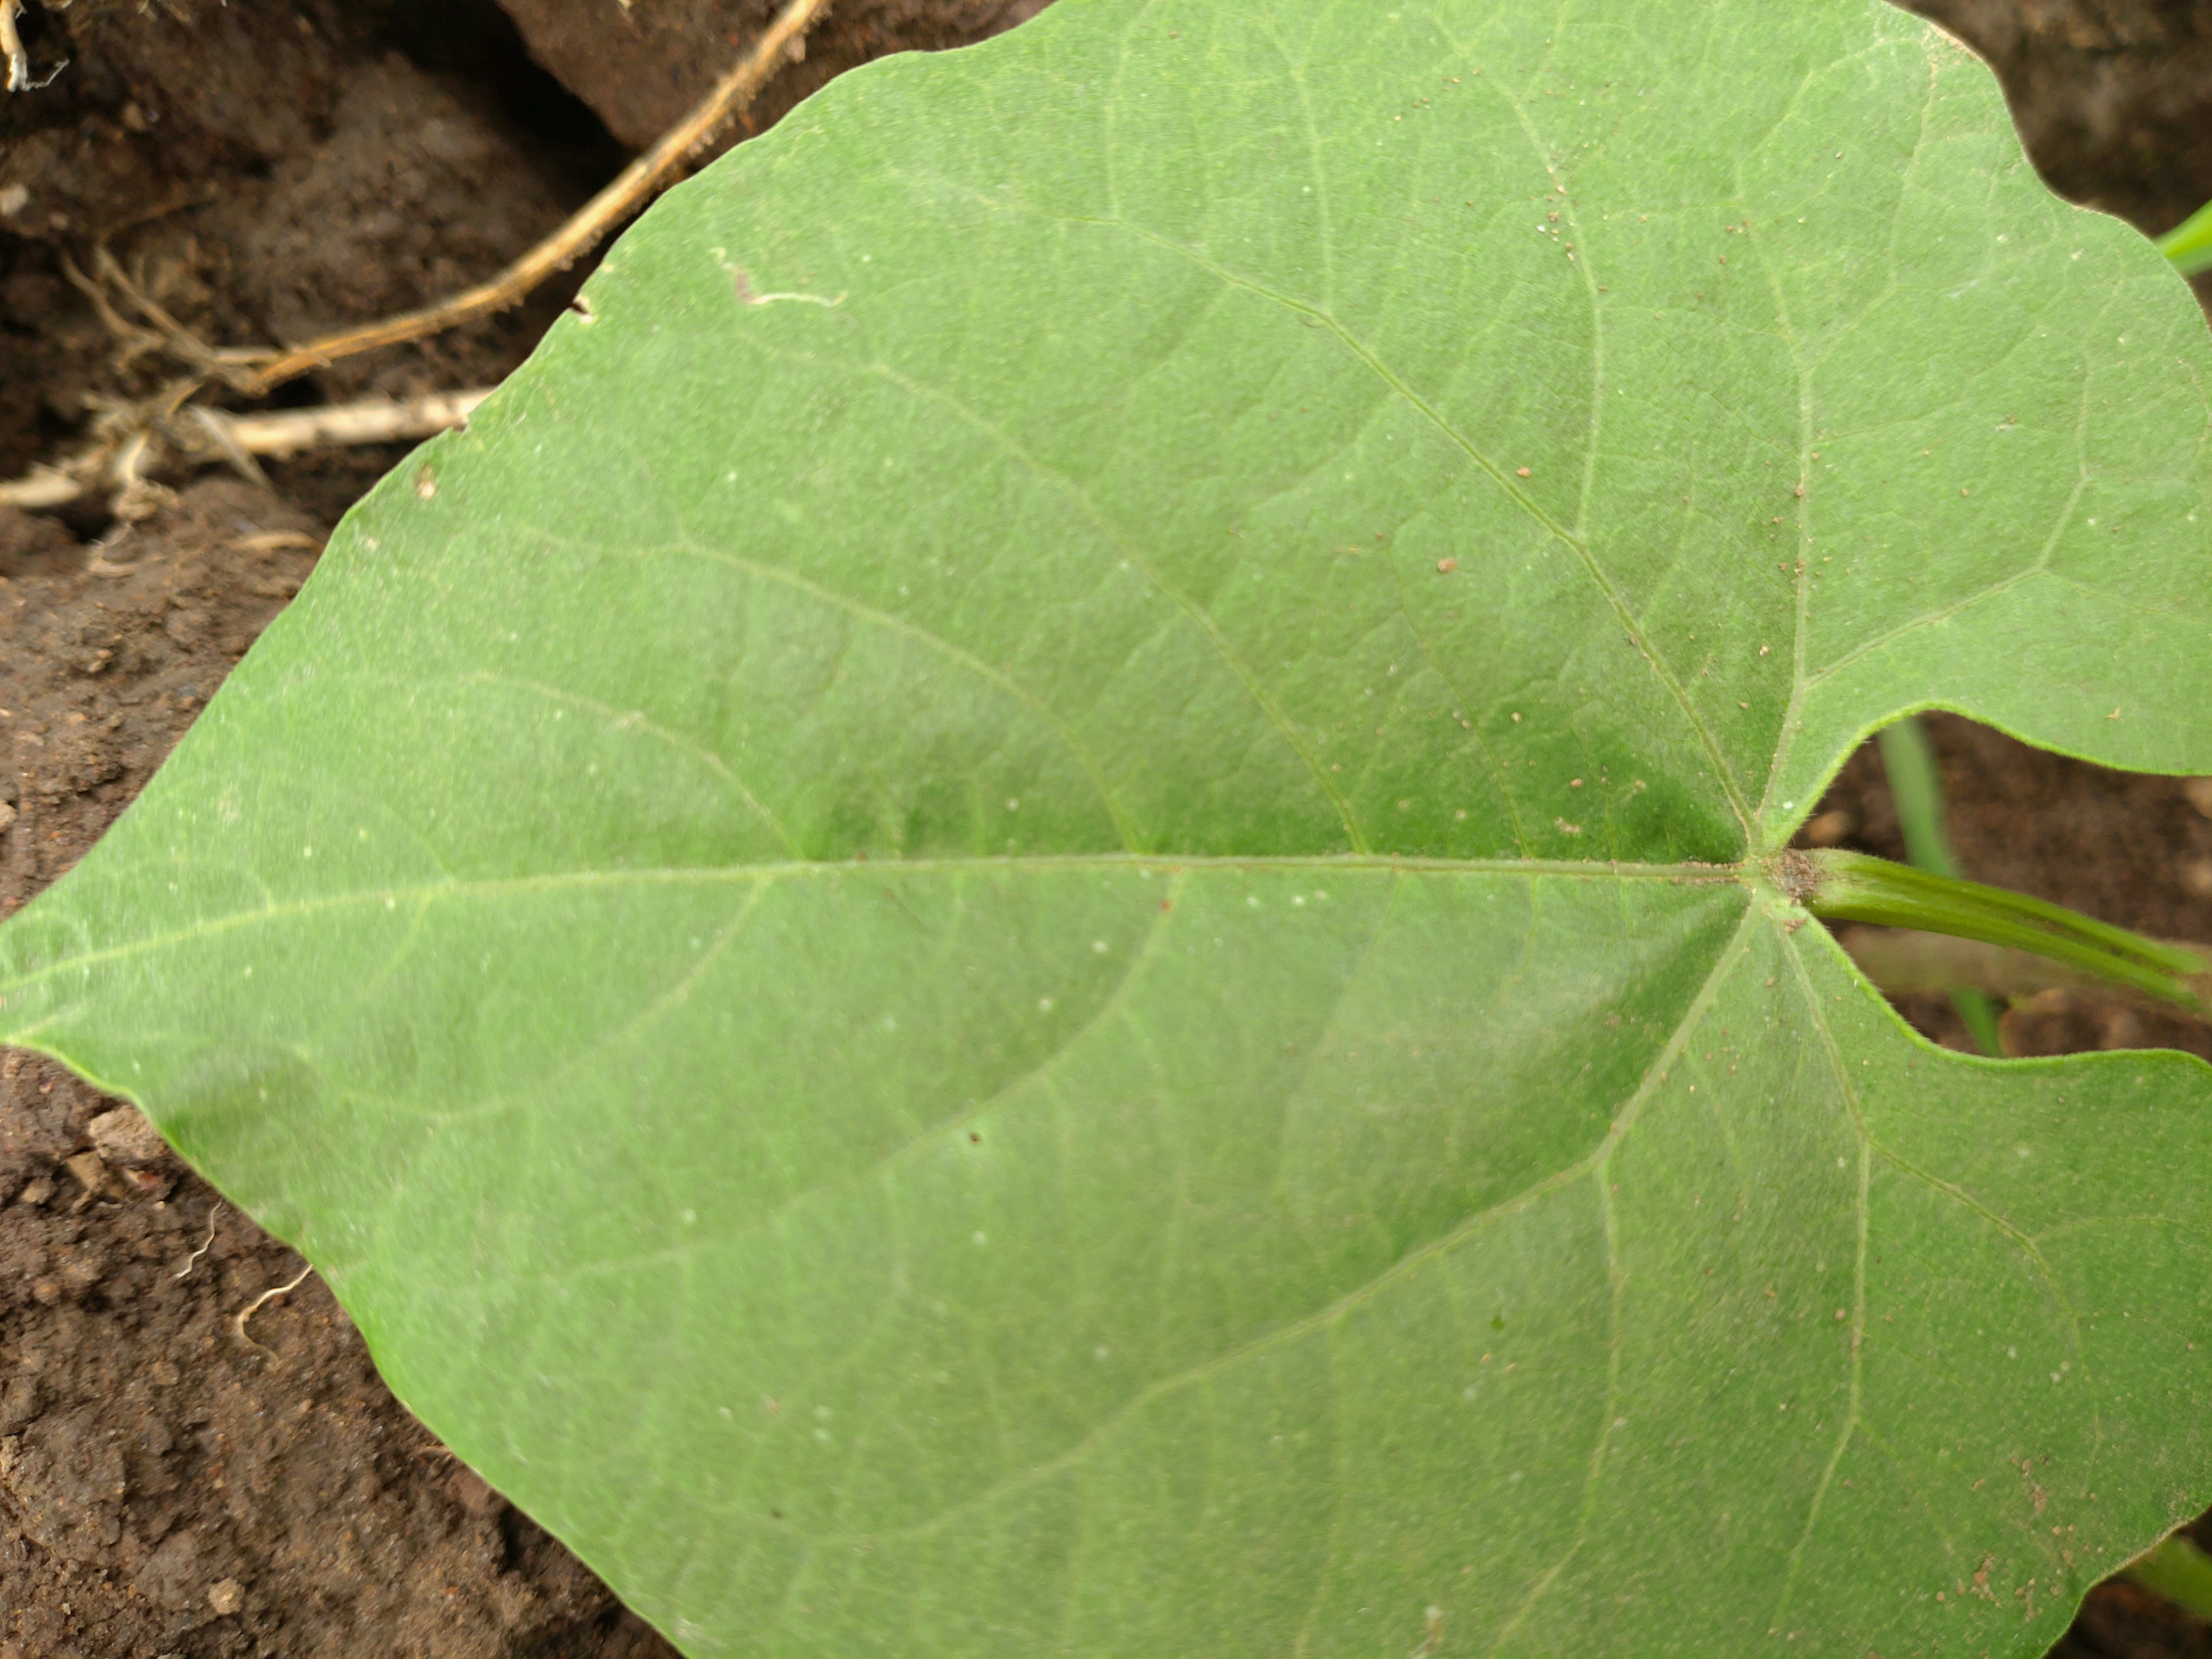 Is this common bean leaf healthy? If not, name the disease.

healthy
